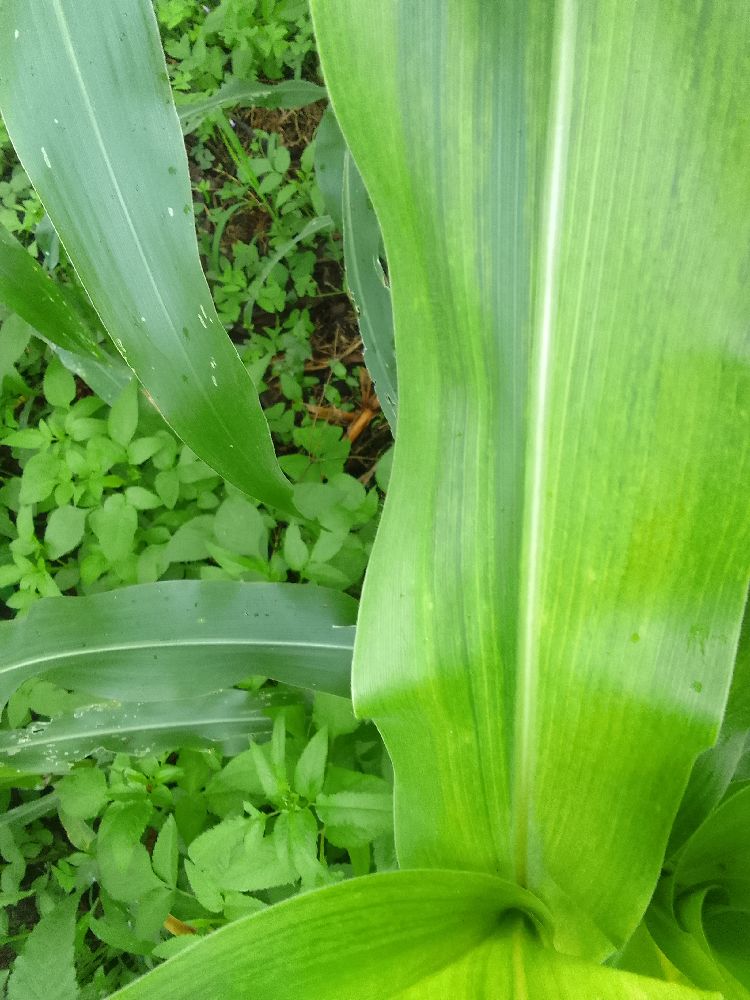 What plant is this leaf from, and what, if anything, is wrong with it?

maize, maize lethal necrosis
